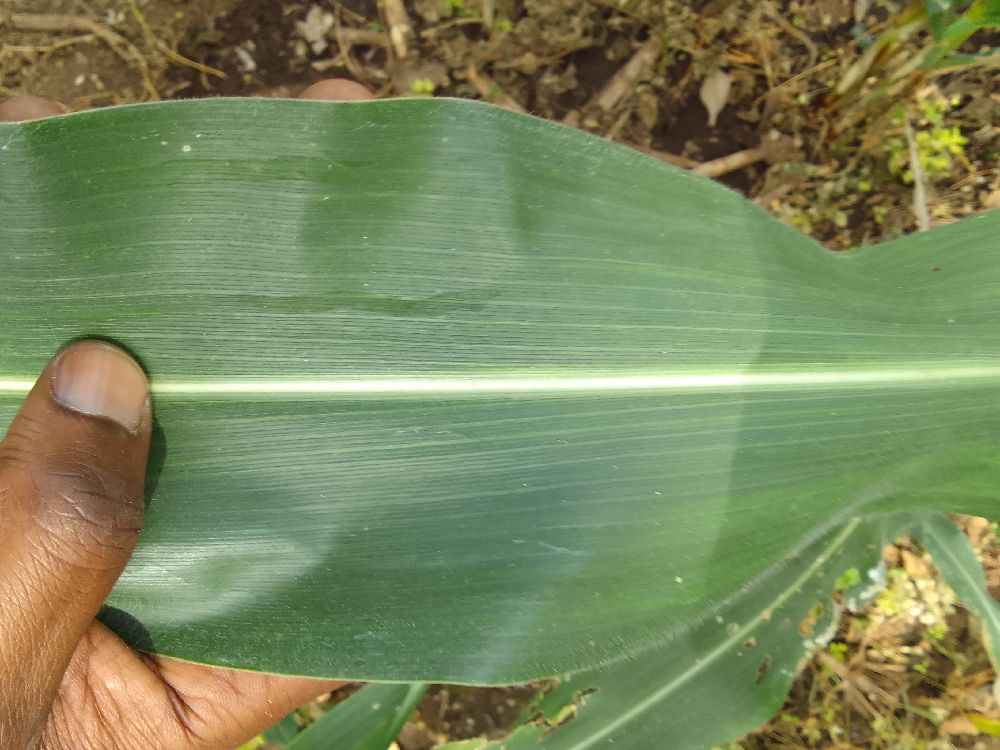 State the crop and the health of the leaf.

maize, healthy
